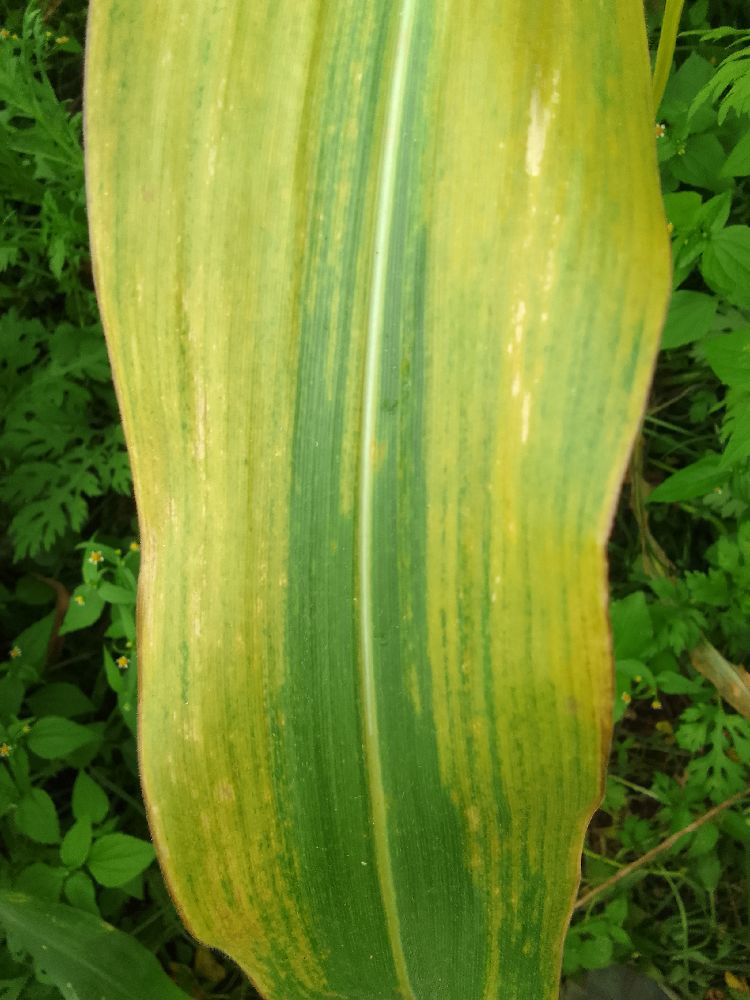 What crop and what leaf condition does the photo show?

maize, maize lethal necrosis
